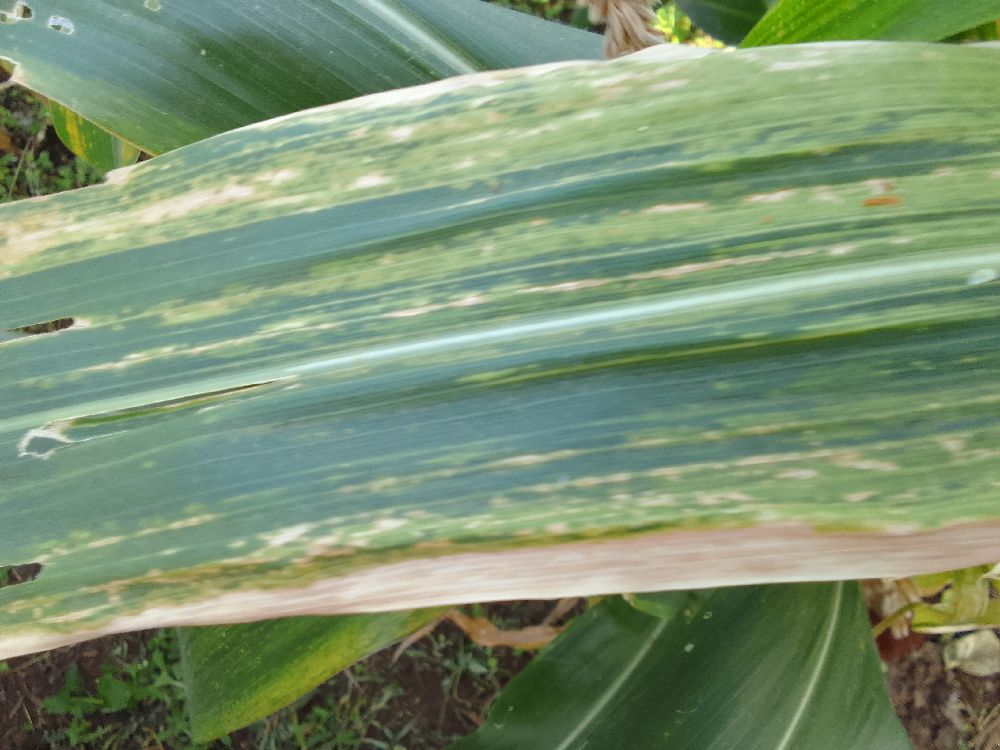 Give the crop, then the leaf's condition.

maize, maize lethal necrosis
